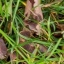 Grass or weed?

grass
